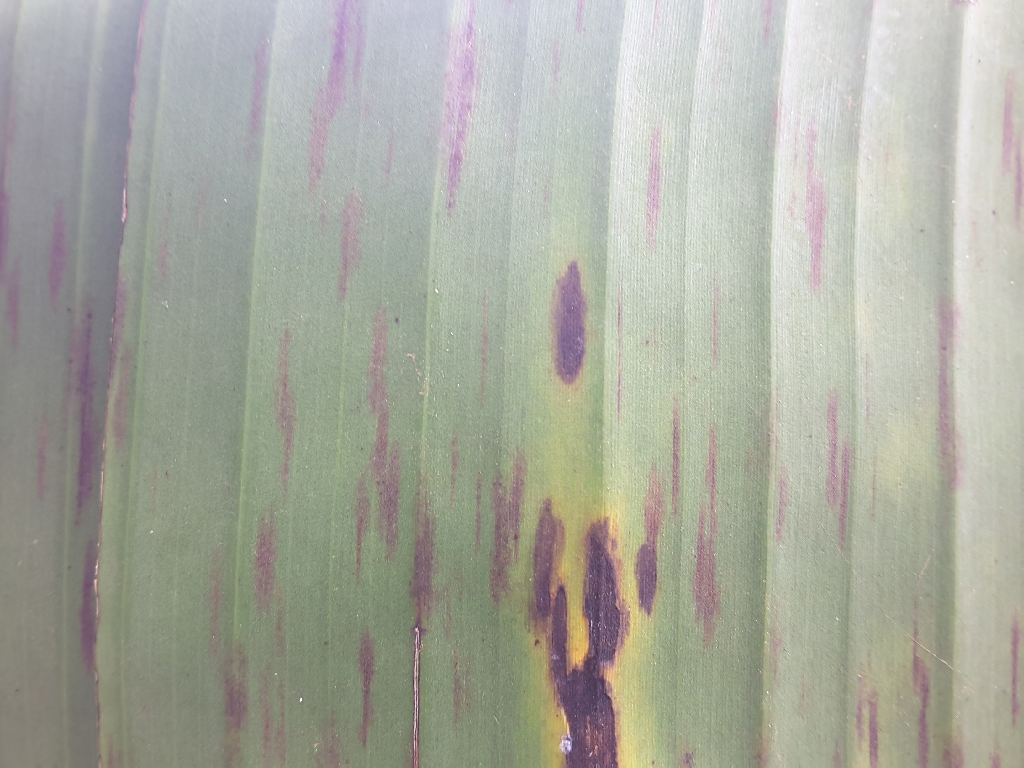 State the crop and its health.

banana, black sigatoka
